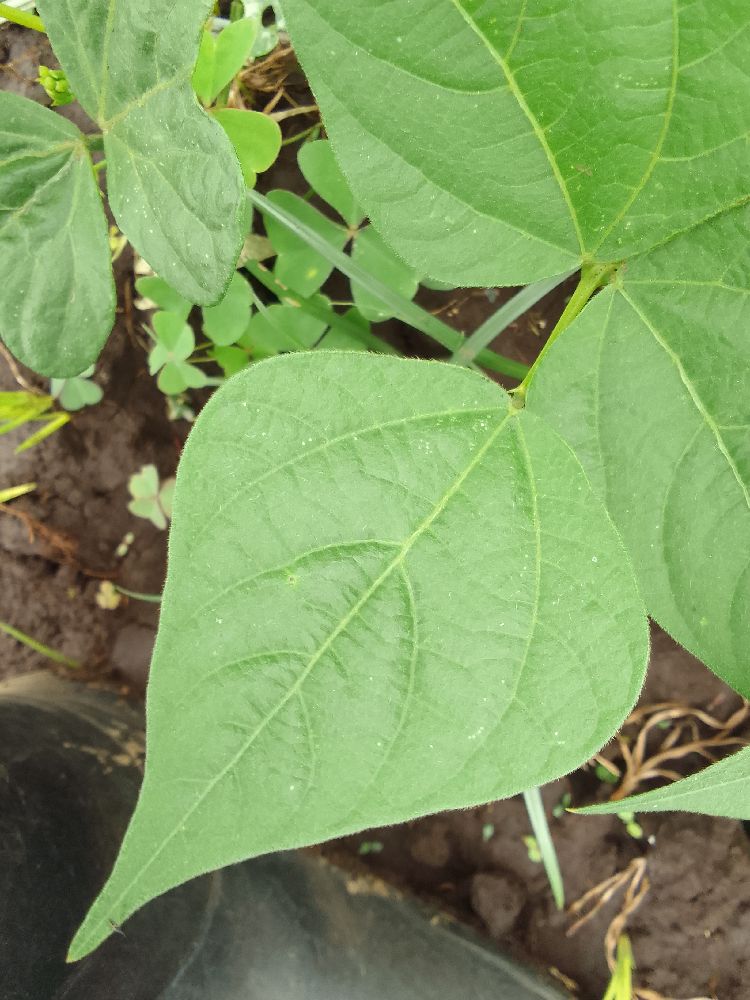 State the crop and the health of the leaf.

common bean, healthy
